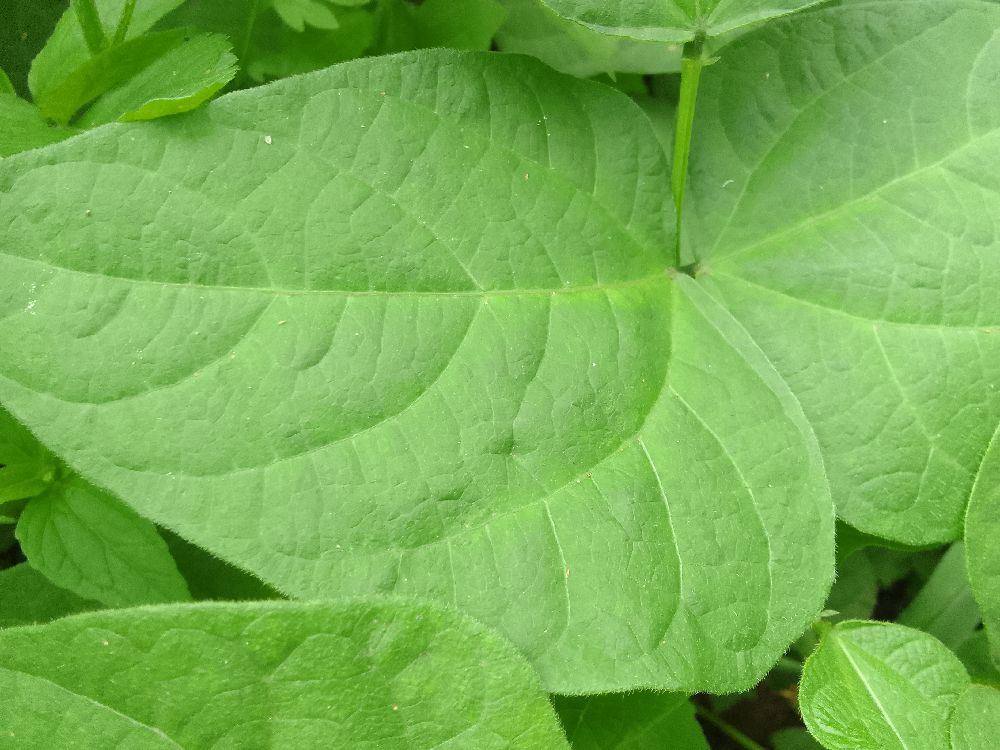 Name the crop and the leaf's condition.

common bean, healthy
